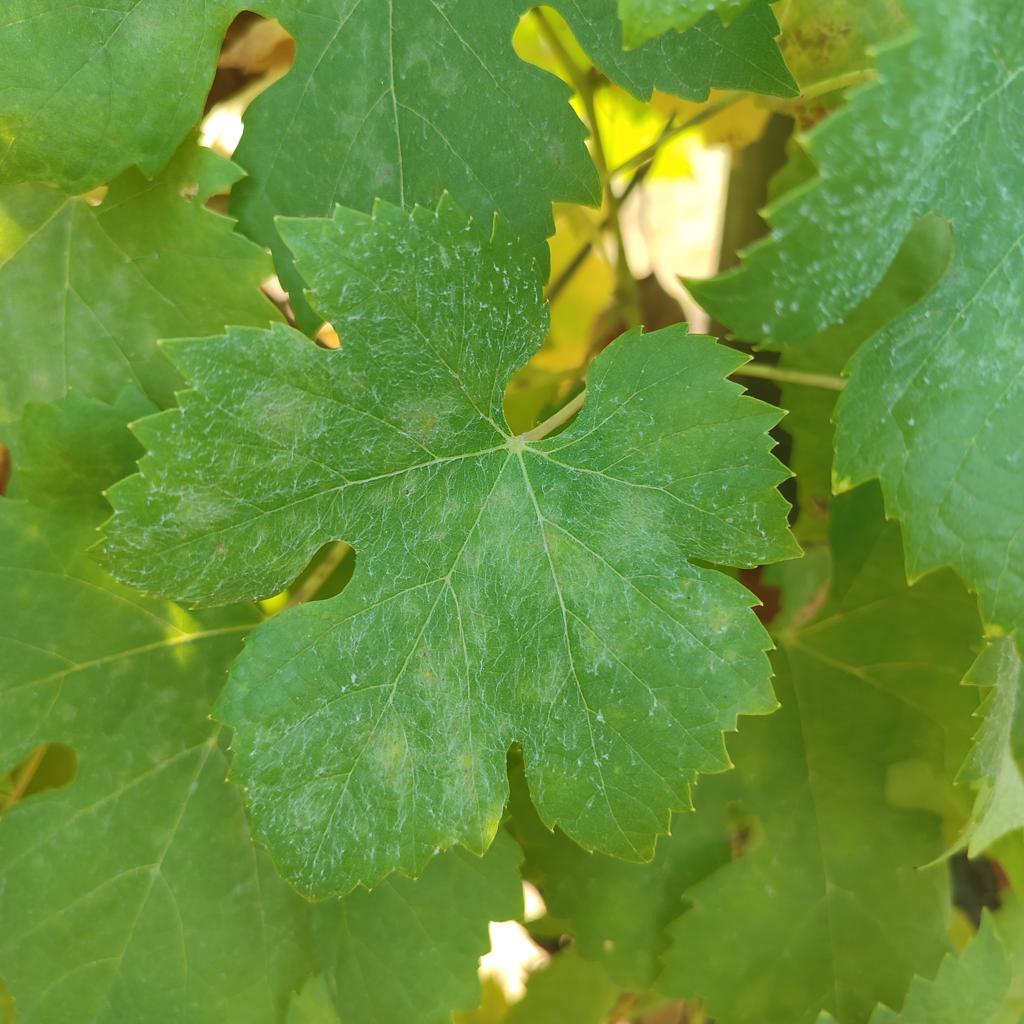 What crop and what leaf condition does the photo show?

grapevine, powdery mildew
